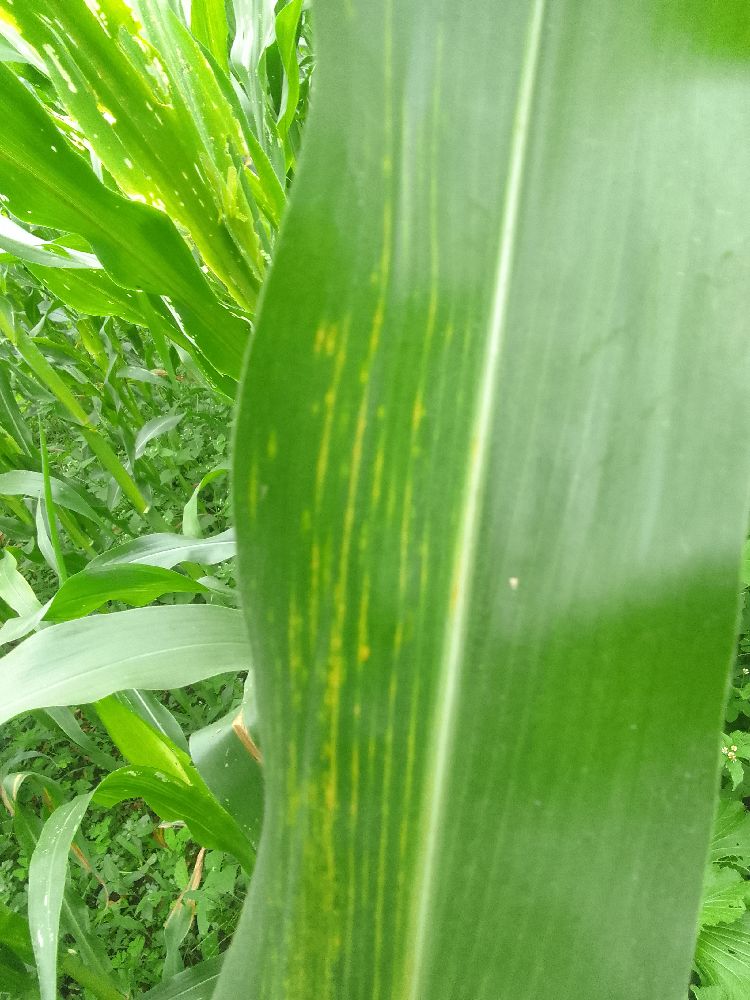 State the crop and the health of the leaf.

maize, maize lethal necrosis
